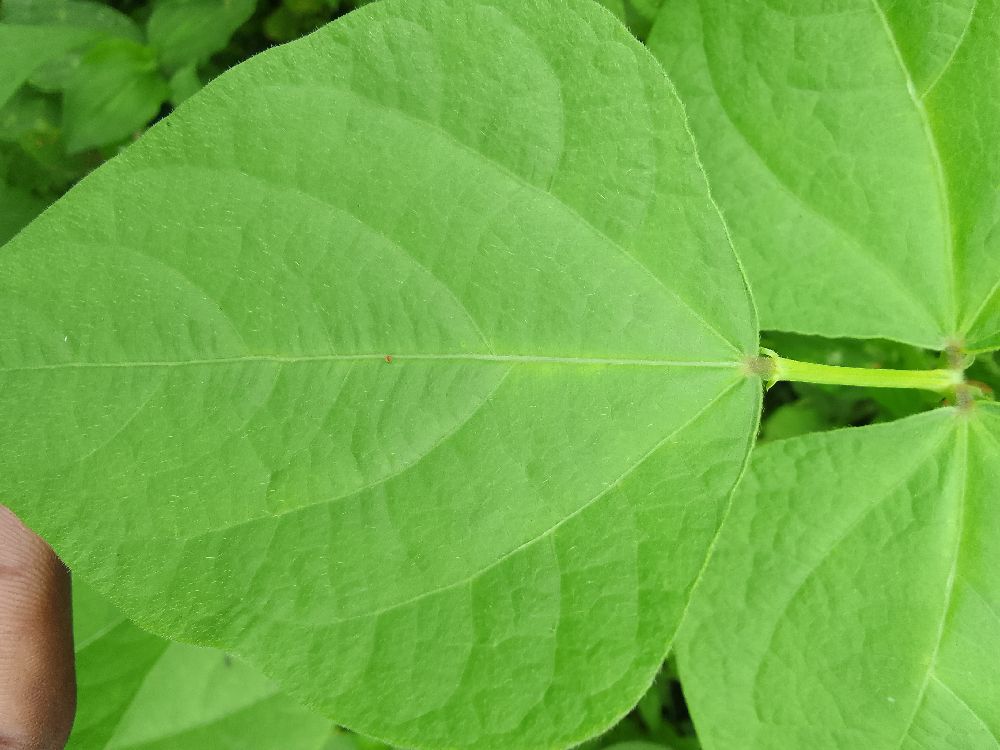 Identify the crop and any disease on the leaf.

common bean, healthy
